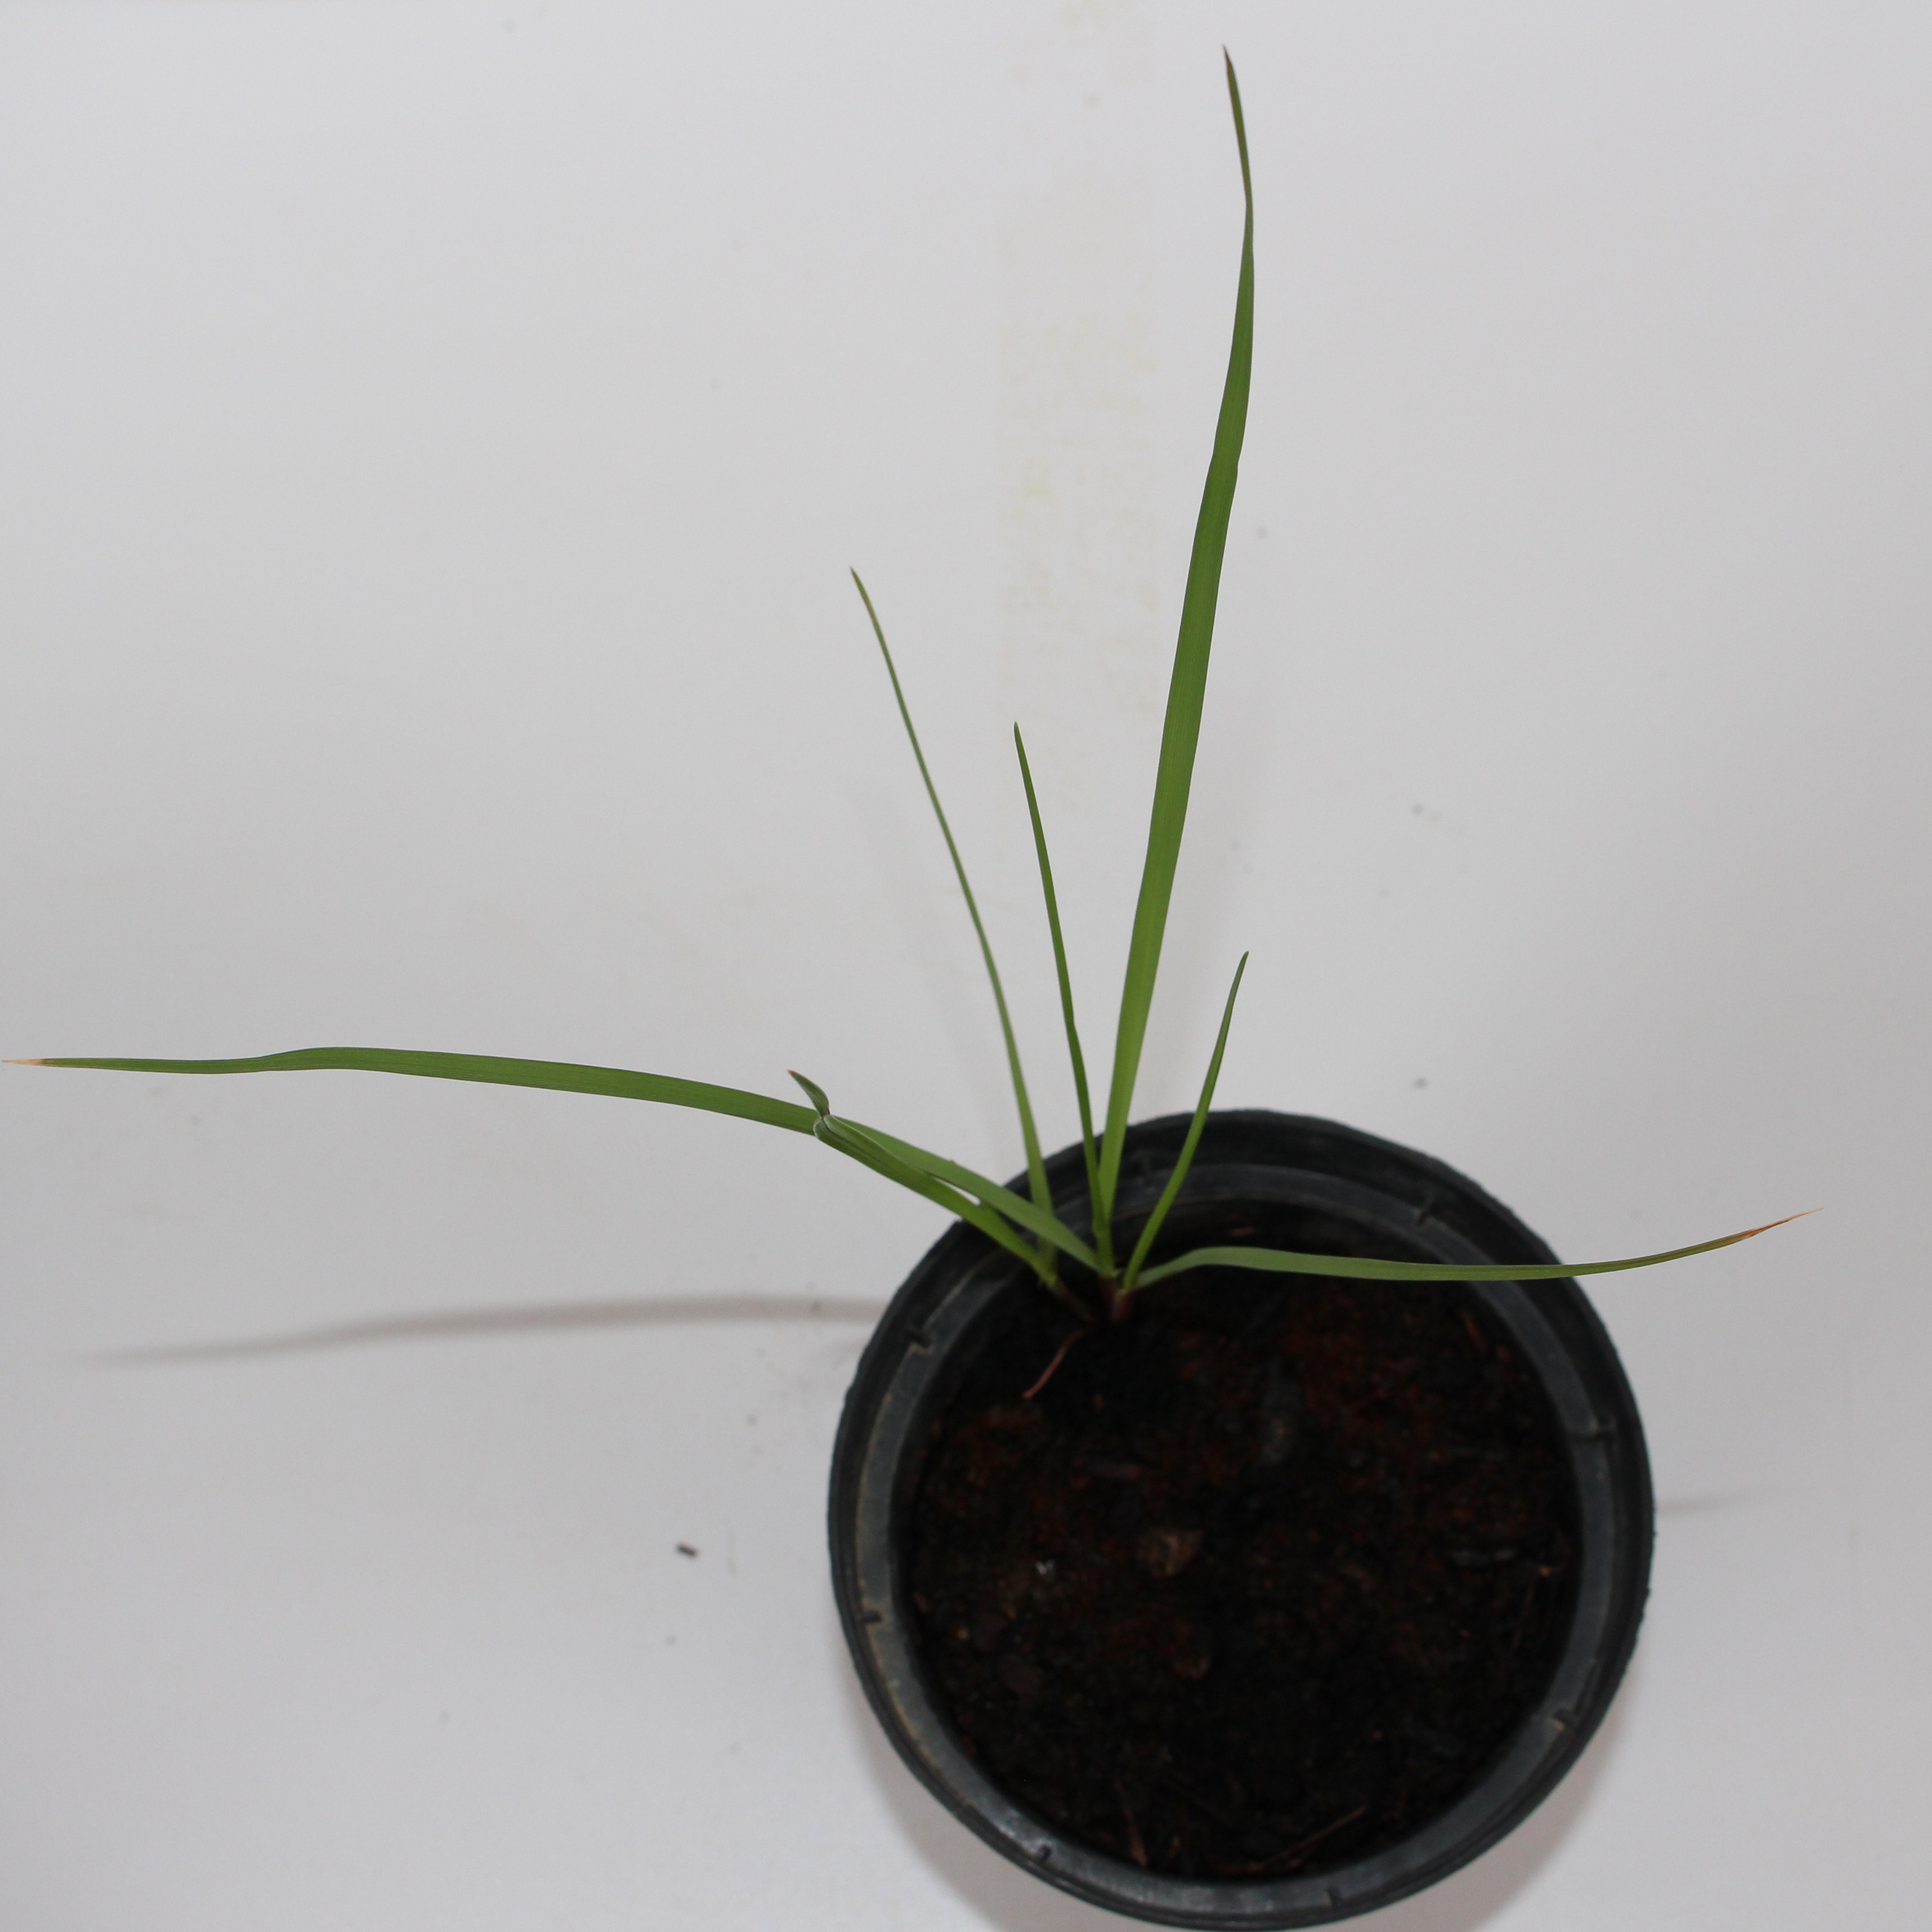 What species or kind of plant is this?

Lolium multiflorum
